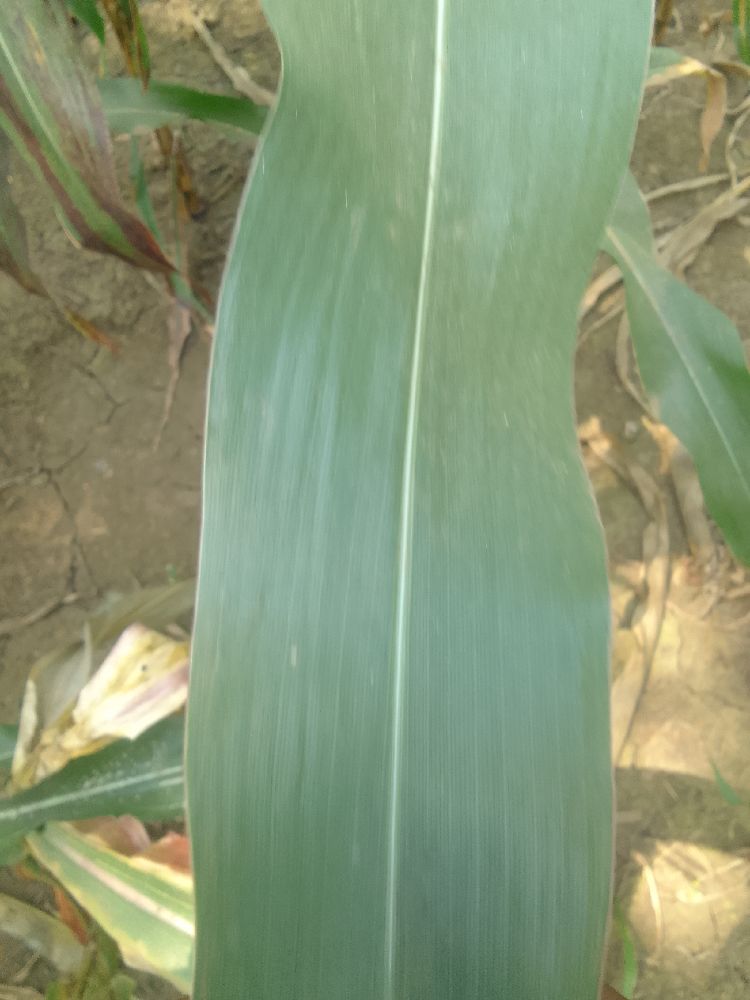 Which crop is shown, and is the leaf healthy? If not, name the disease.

maize, healthy
